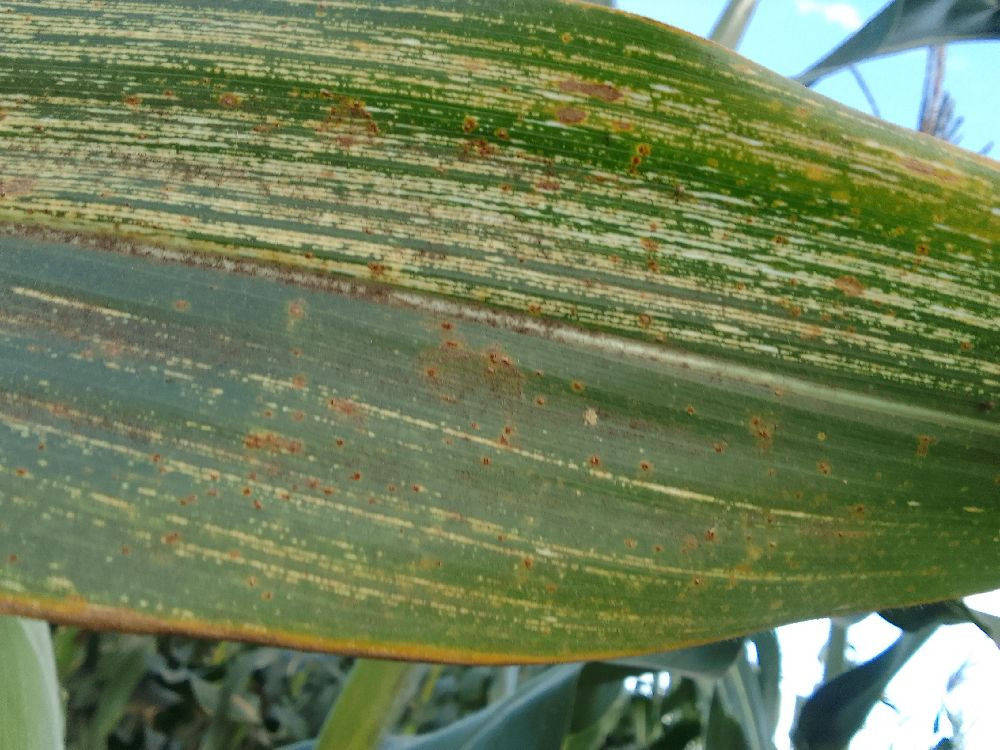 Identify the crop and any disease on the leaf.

maize, maize streak virus
